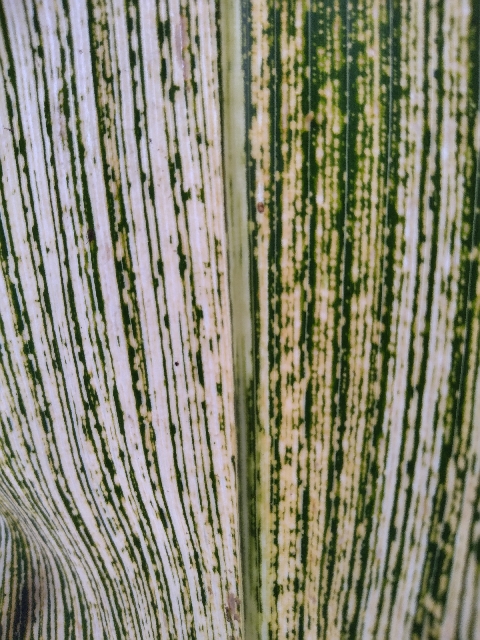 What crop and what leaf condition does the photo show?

maize, maize streak virus
